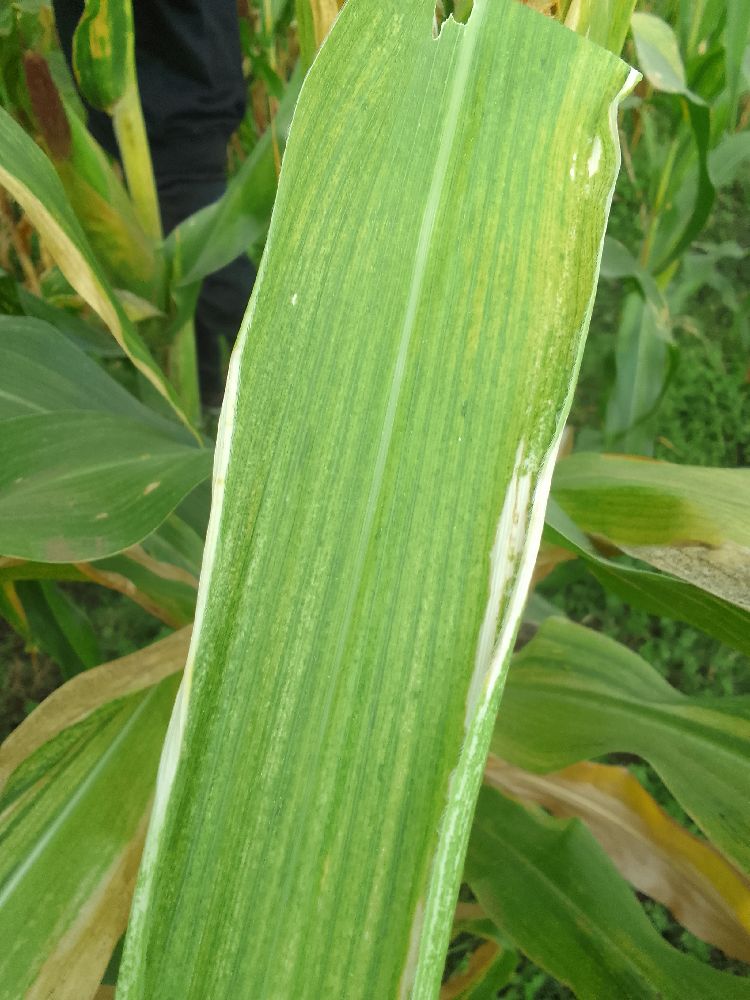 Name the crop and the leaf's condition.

maize, maize lethal necrosis
